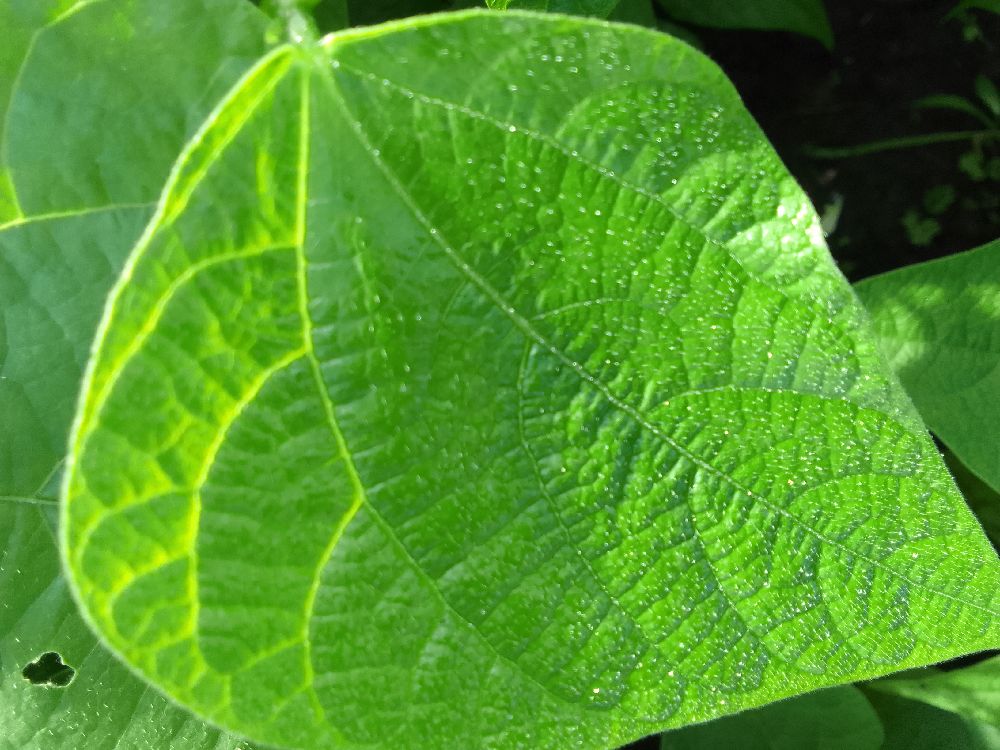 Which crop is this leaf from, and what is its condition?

common bean, healthy
